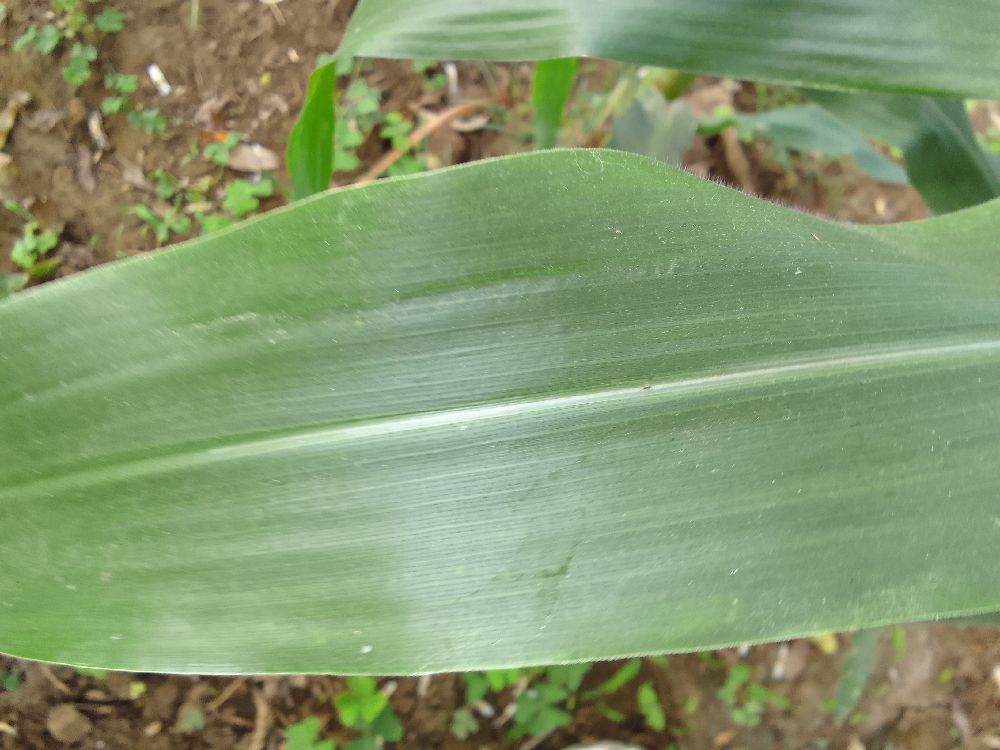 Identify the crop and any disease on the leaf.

maize, healthy
